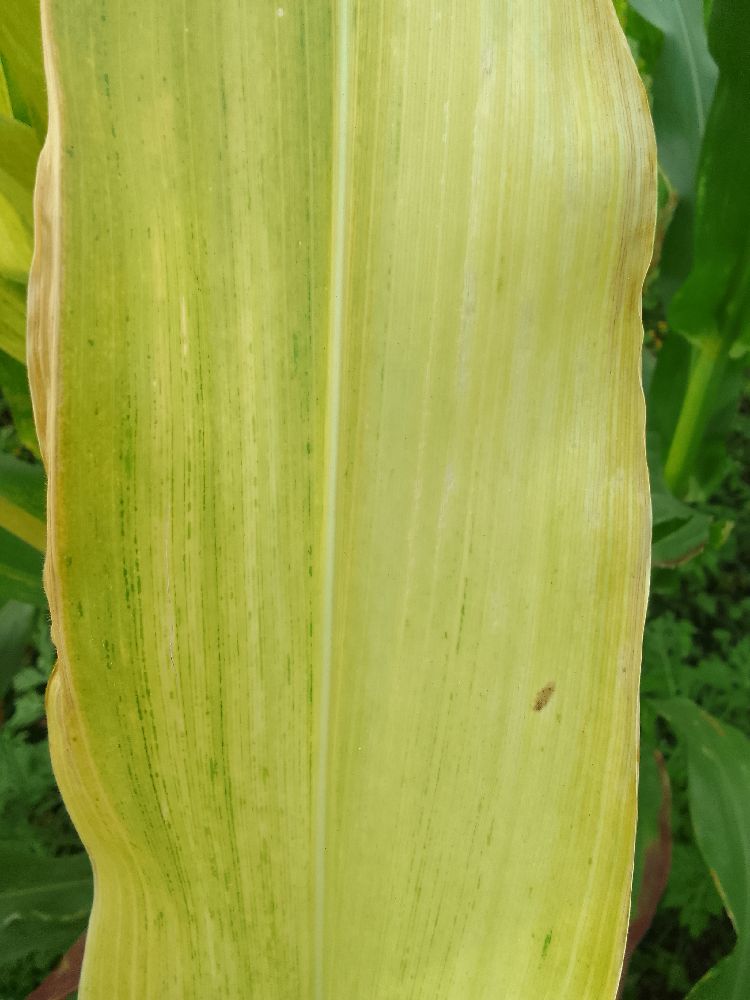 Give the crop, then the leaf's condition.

maize, maize lethal necrosis
